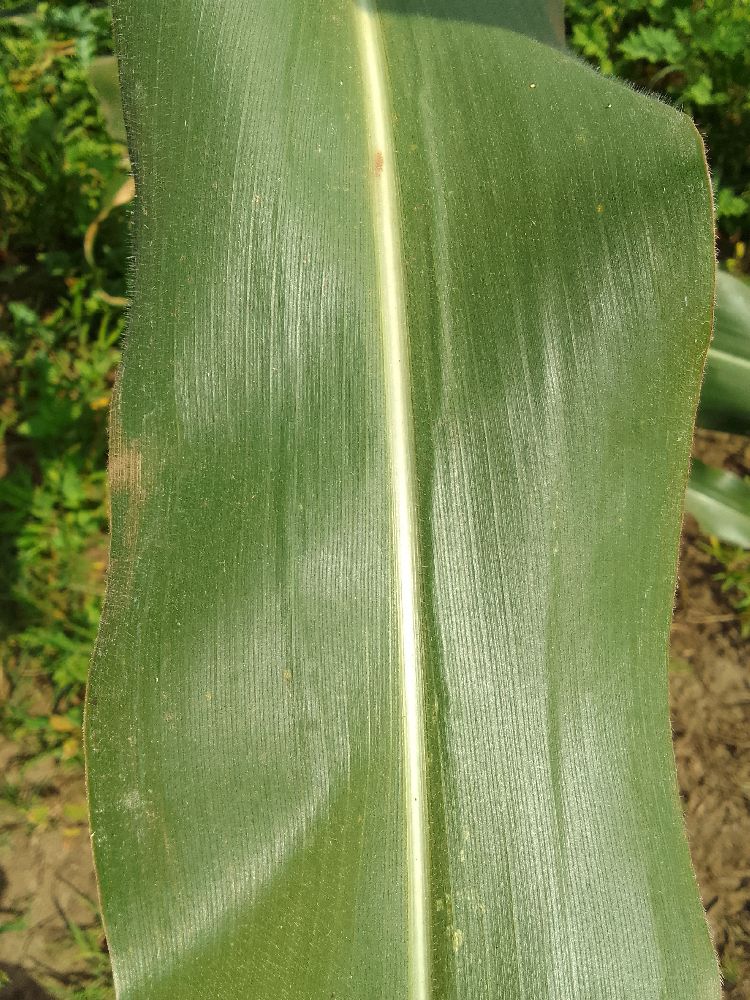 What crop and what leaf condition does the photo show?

maize, healthy
